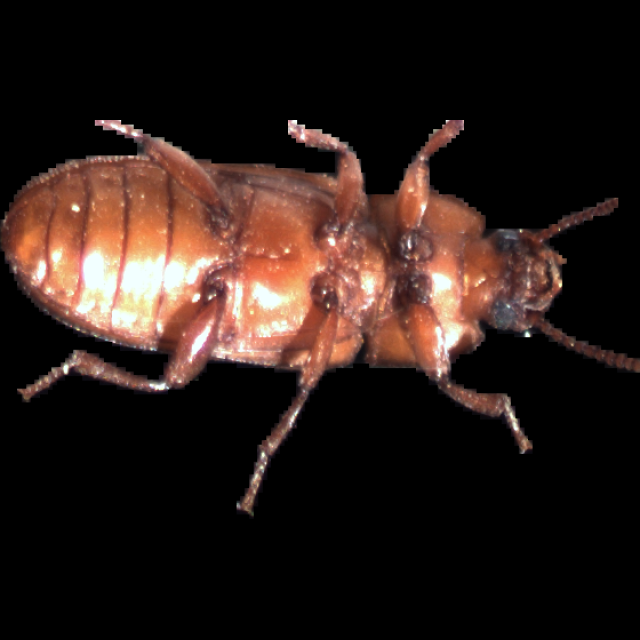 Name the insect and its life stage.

mealworm beetle
